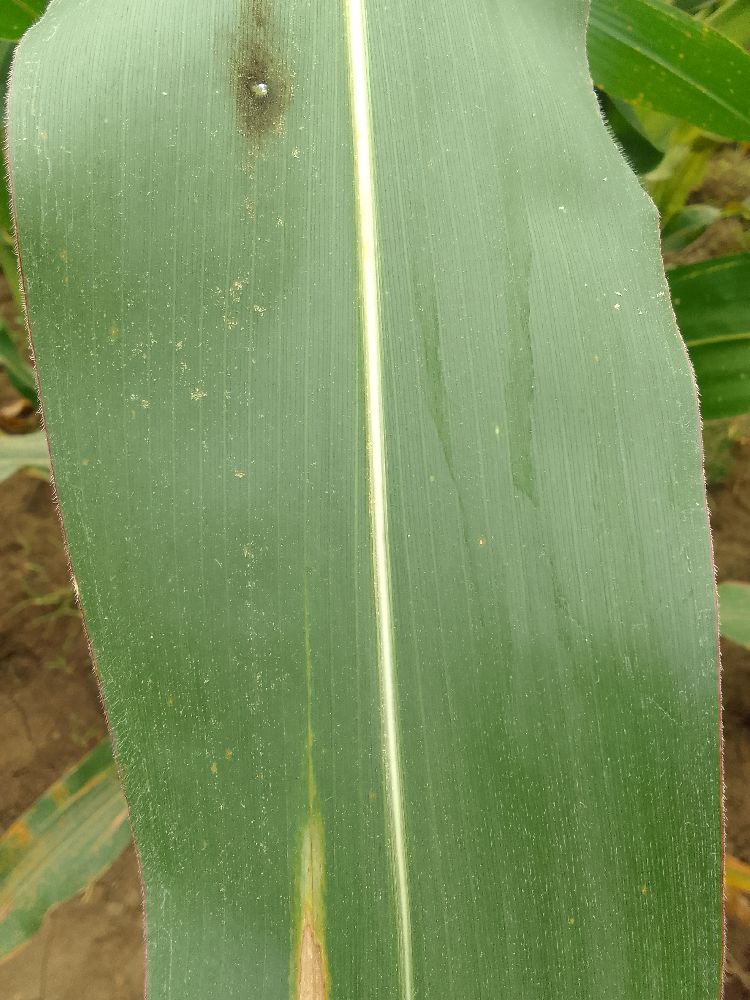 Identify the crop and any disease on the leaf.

maize, healthy
